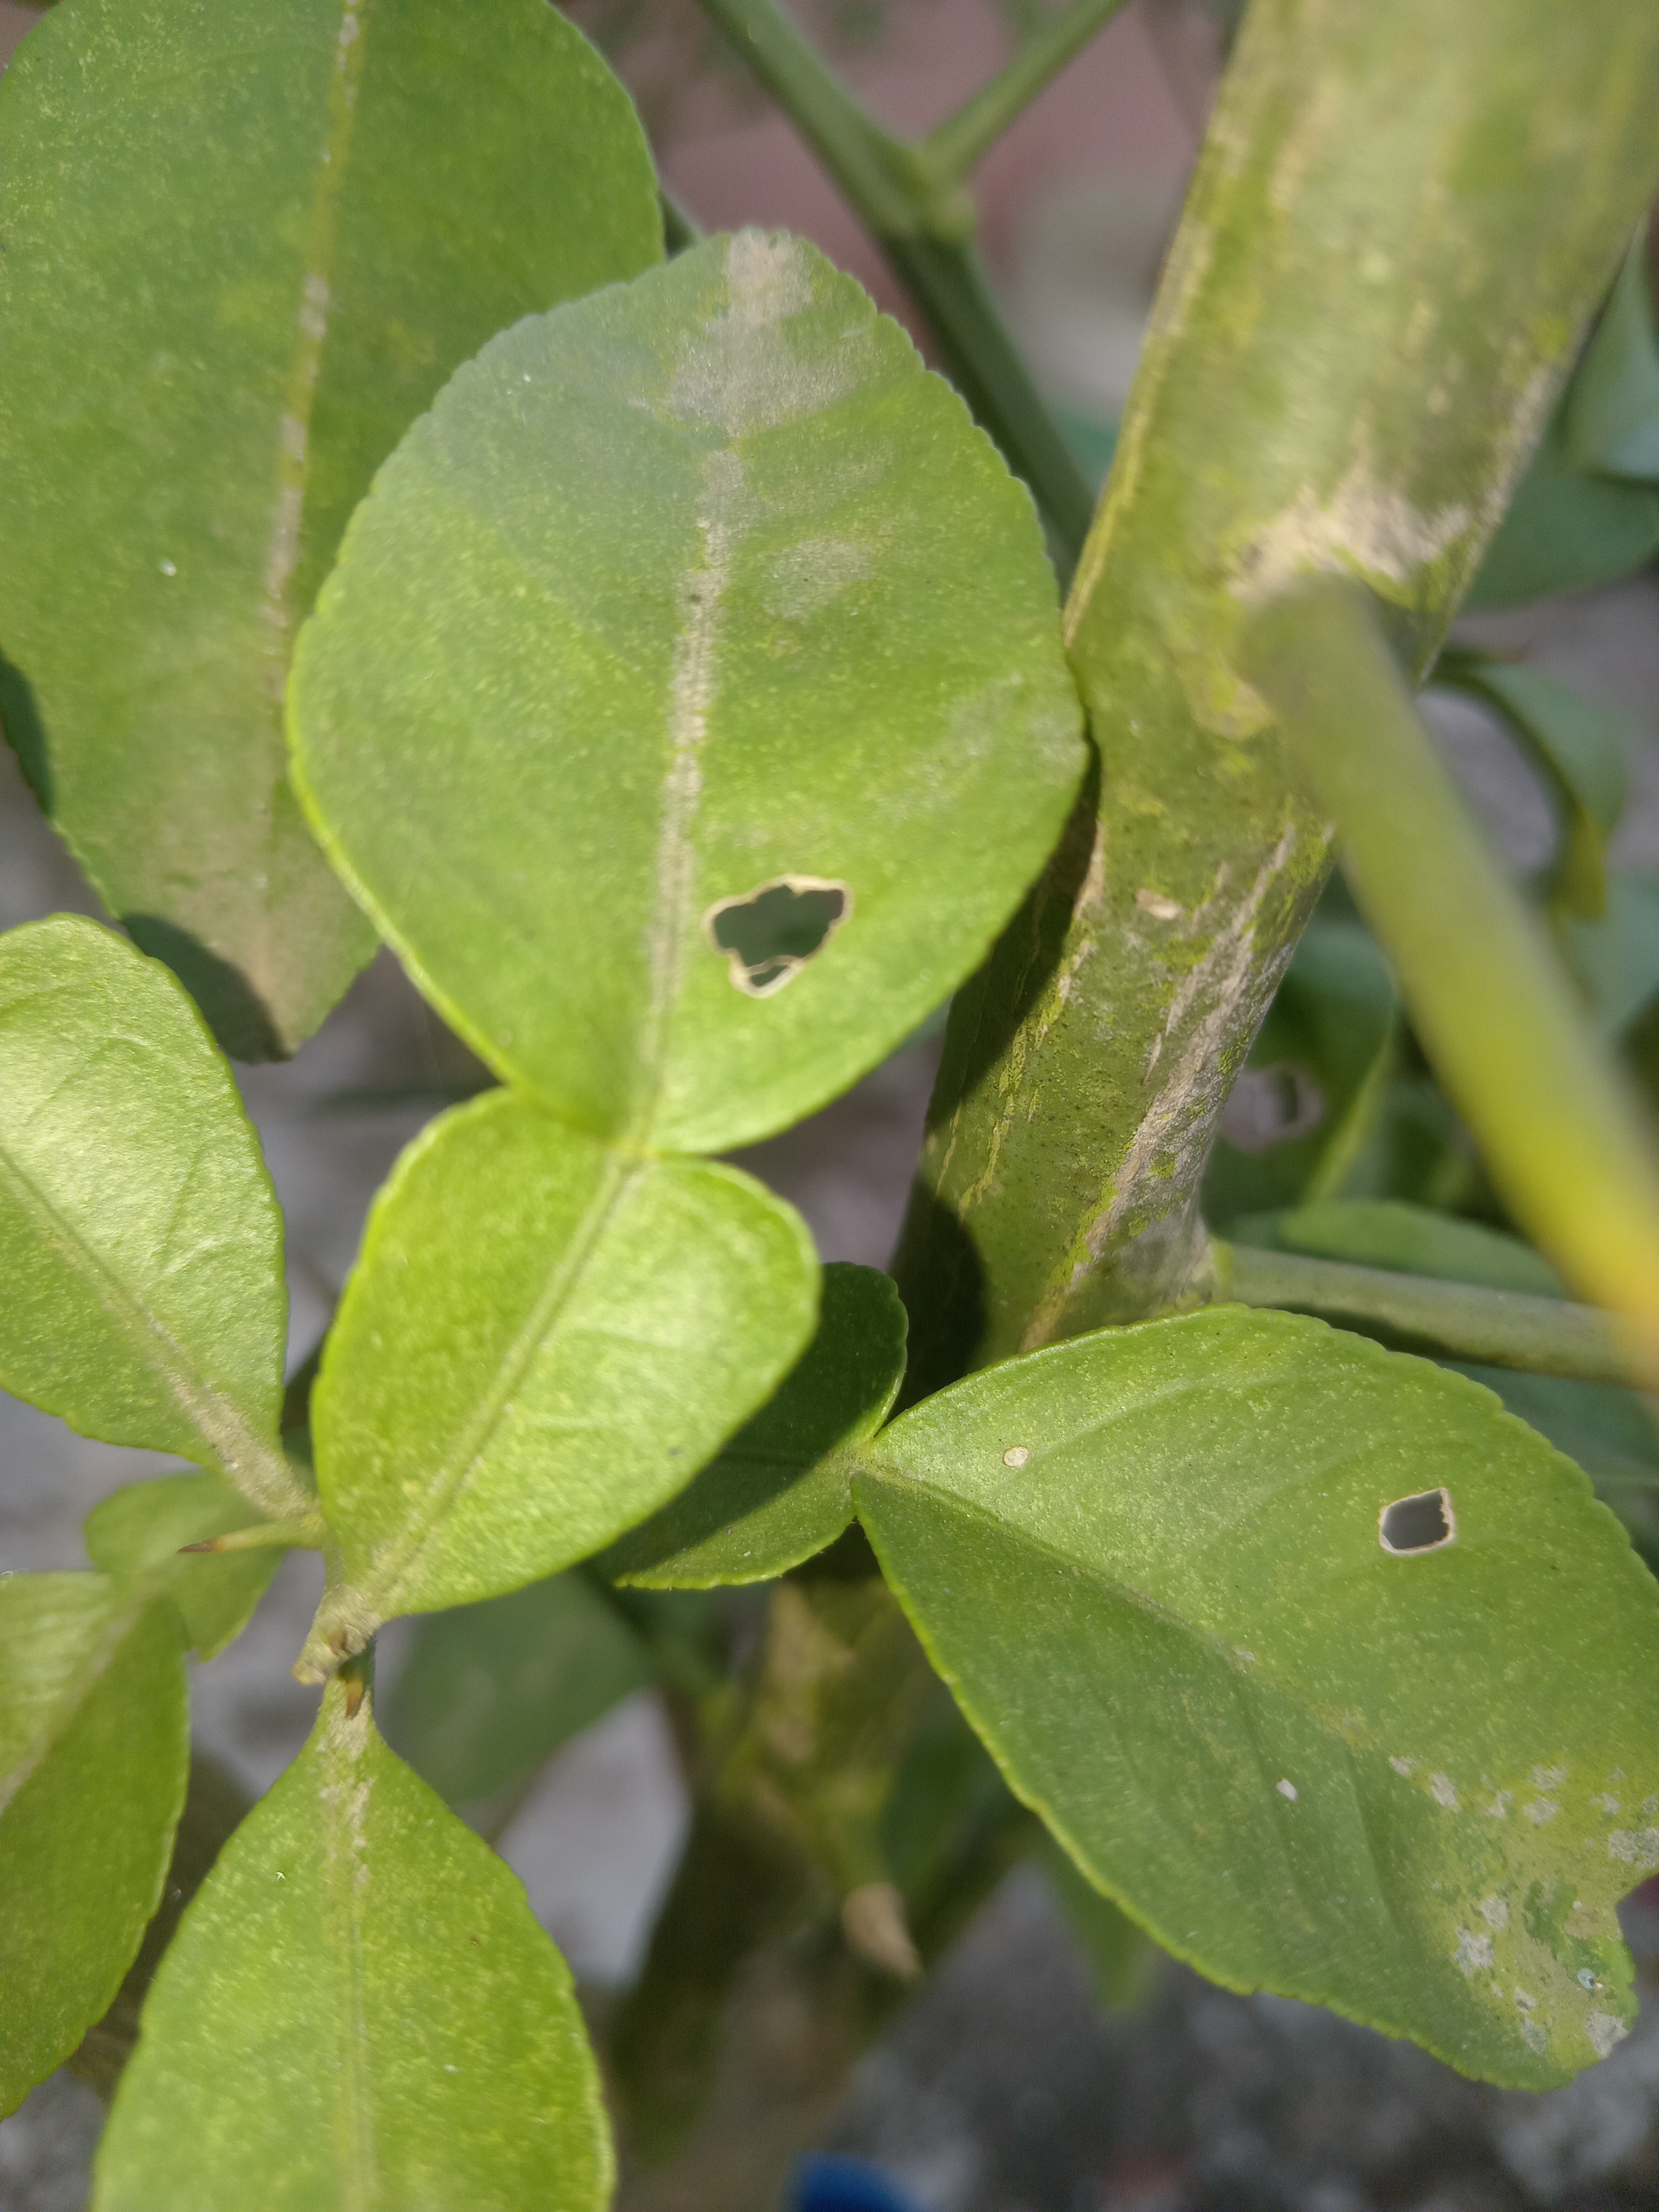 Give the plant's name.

lemon
